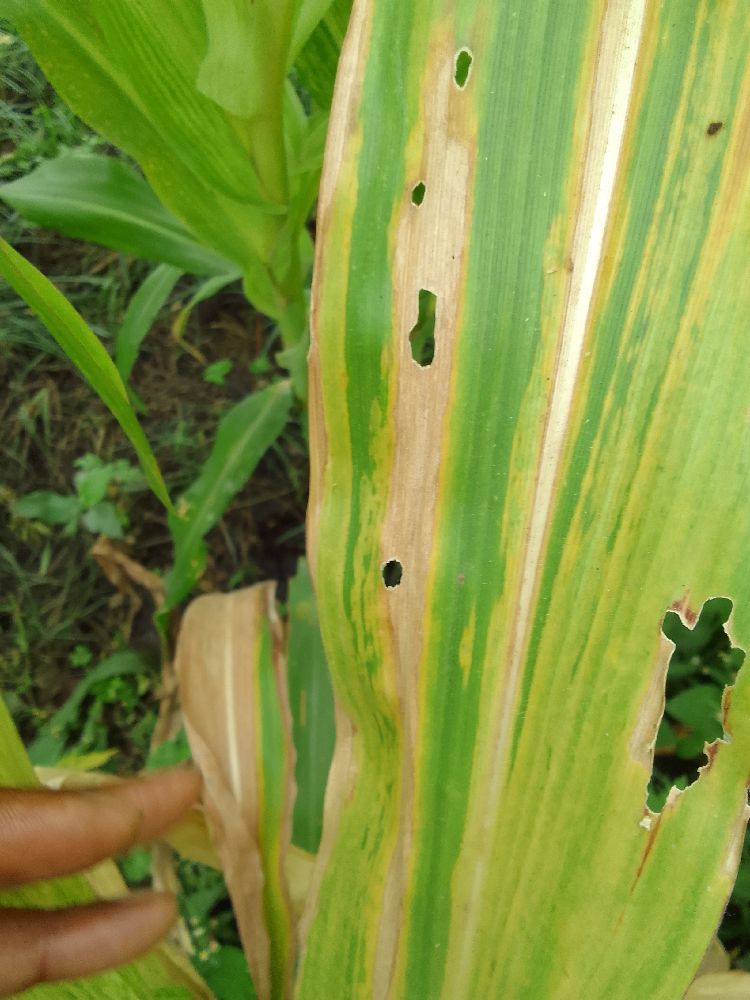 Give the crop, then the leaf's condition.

maize, maize lethal necrosis
